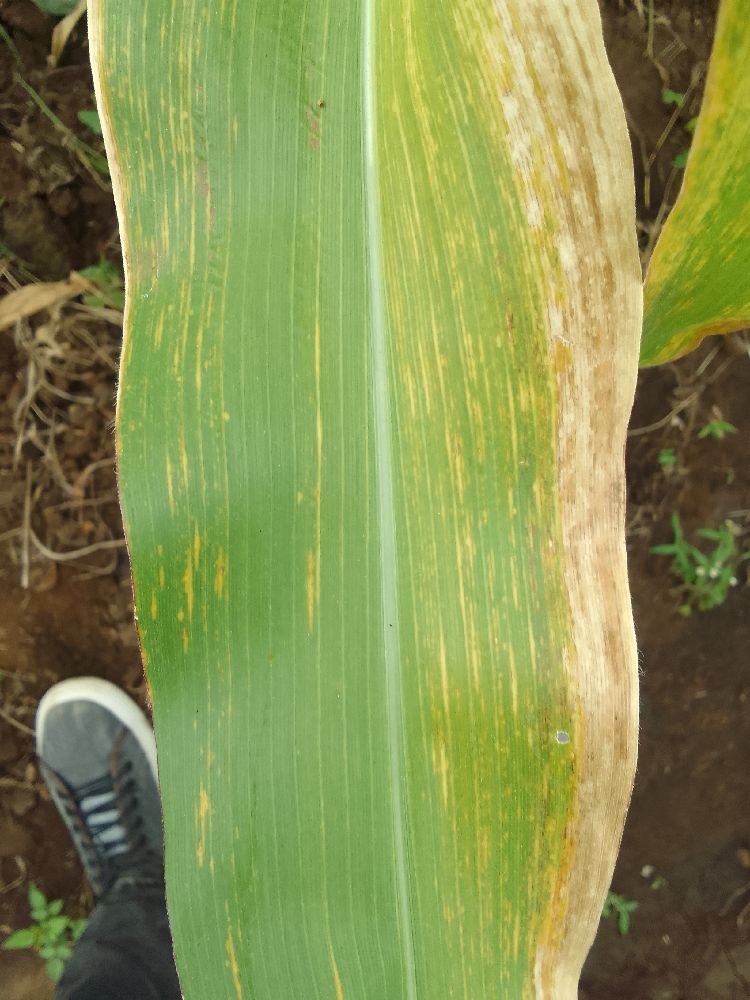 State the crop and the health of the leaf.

maize, maize lethal necrosis
